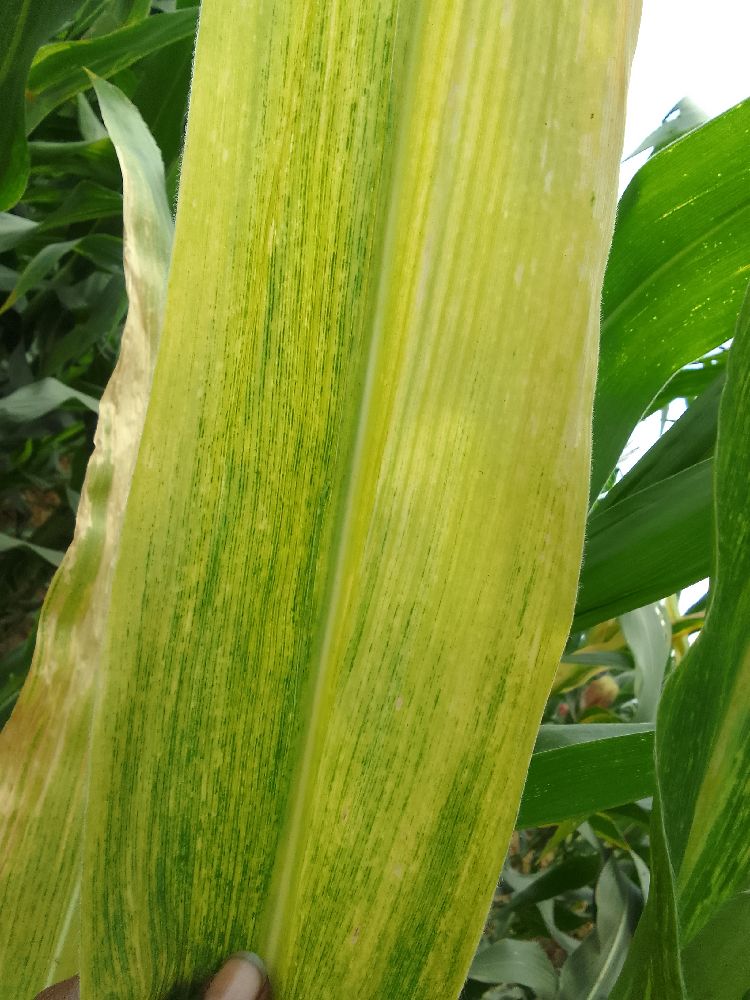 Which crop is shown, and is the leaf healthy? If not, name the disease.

maize, maize lethal necrosis
